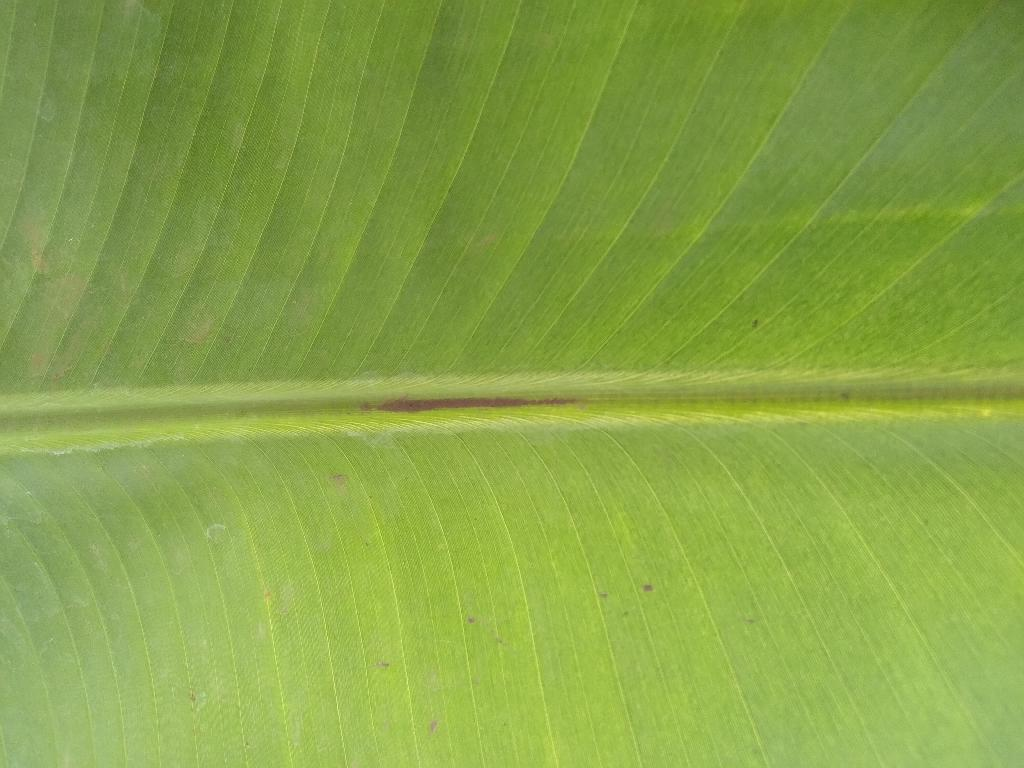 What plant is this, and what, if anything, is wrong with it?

banana, healthy
